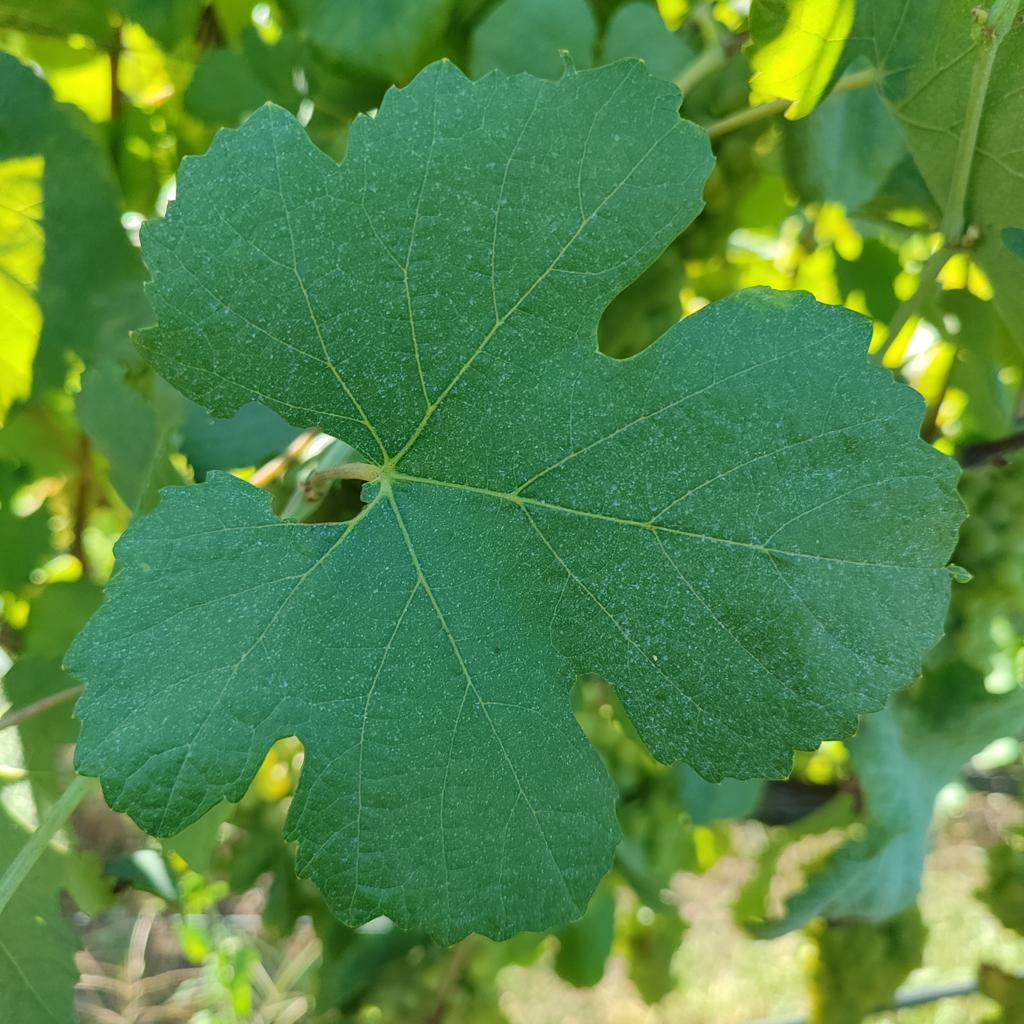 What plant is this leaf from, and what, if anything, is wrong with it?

grapevine, healthy
